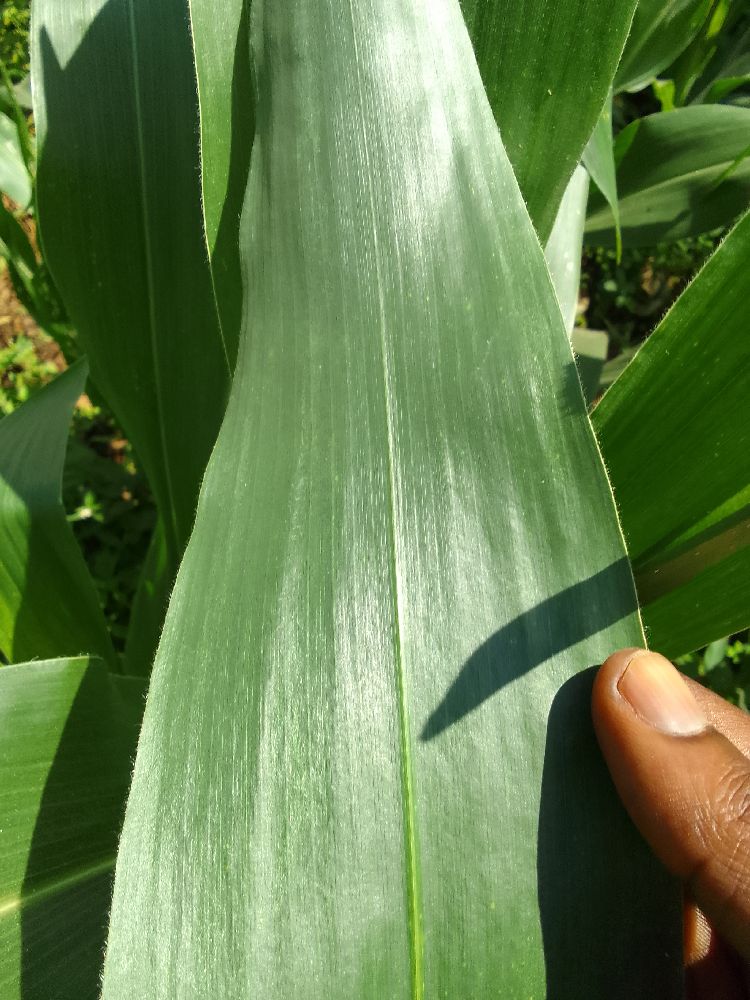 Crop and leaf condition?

maize, healthy
